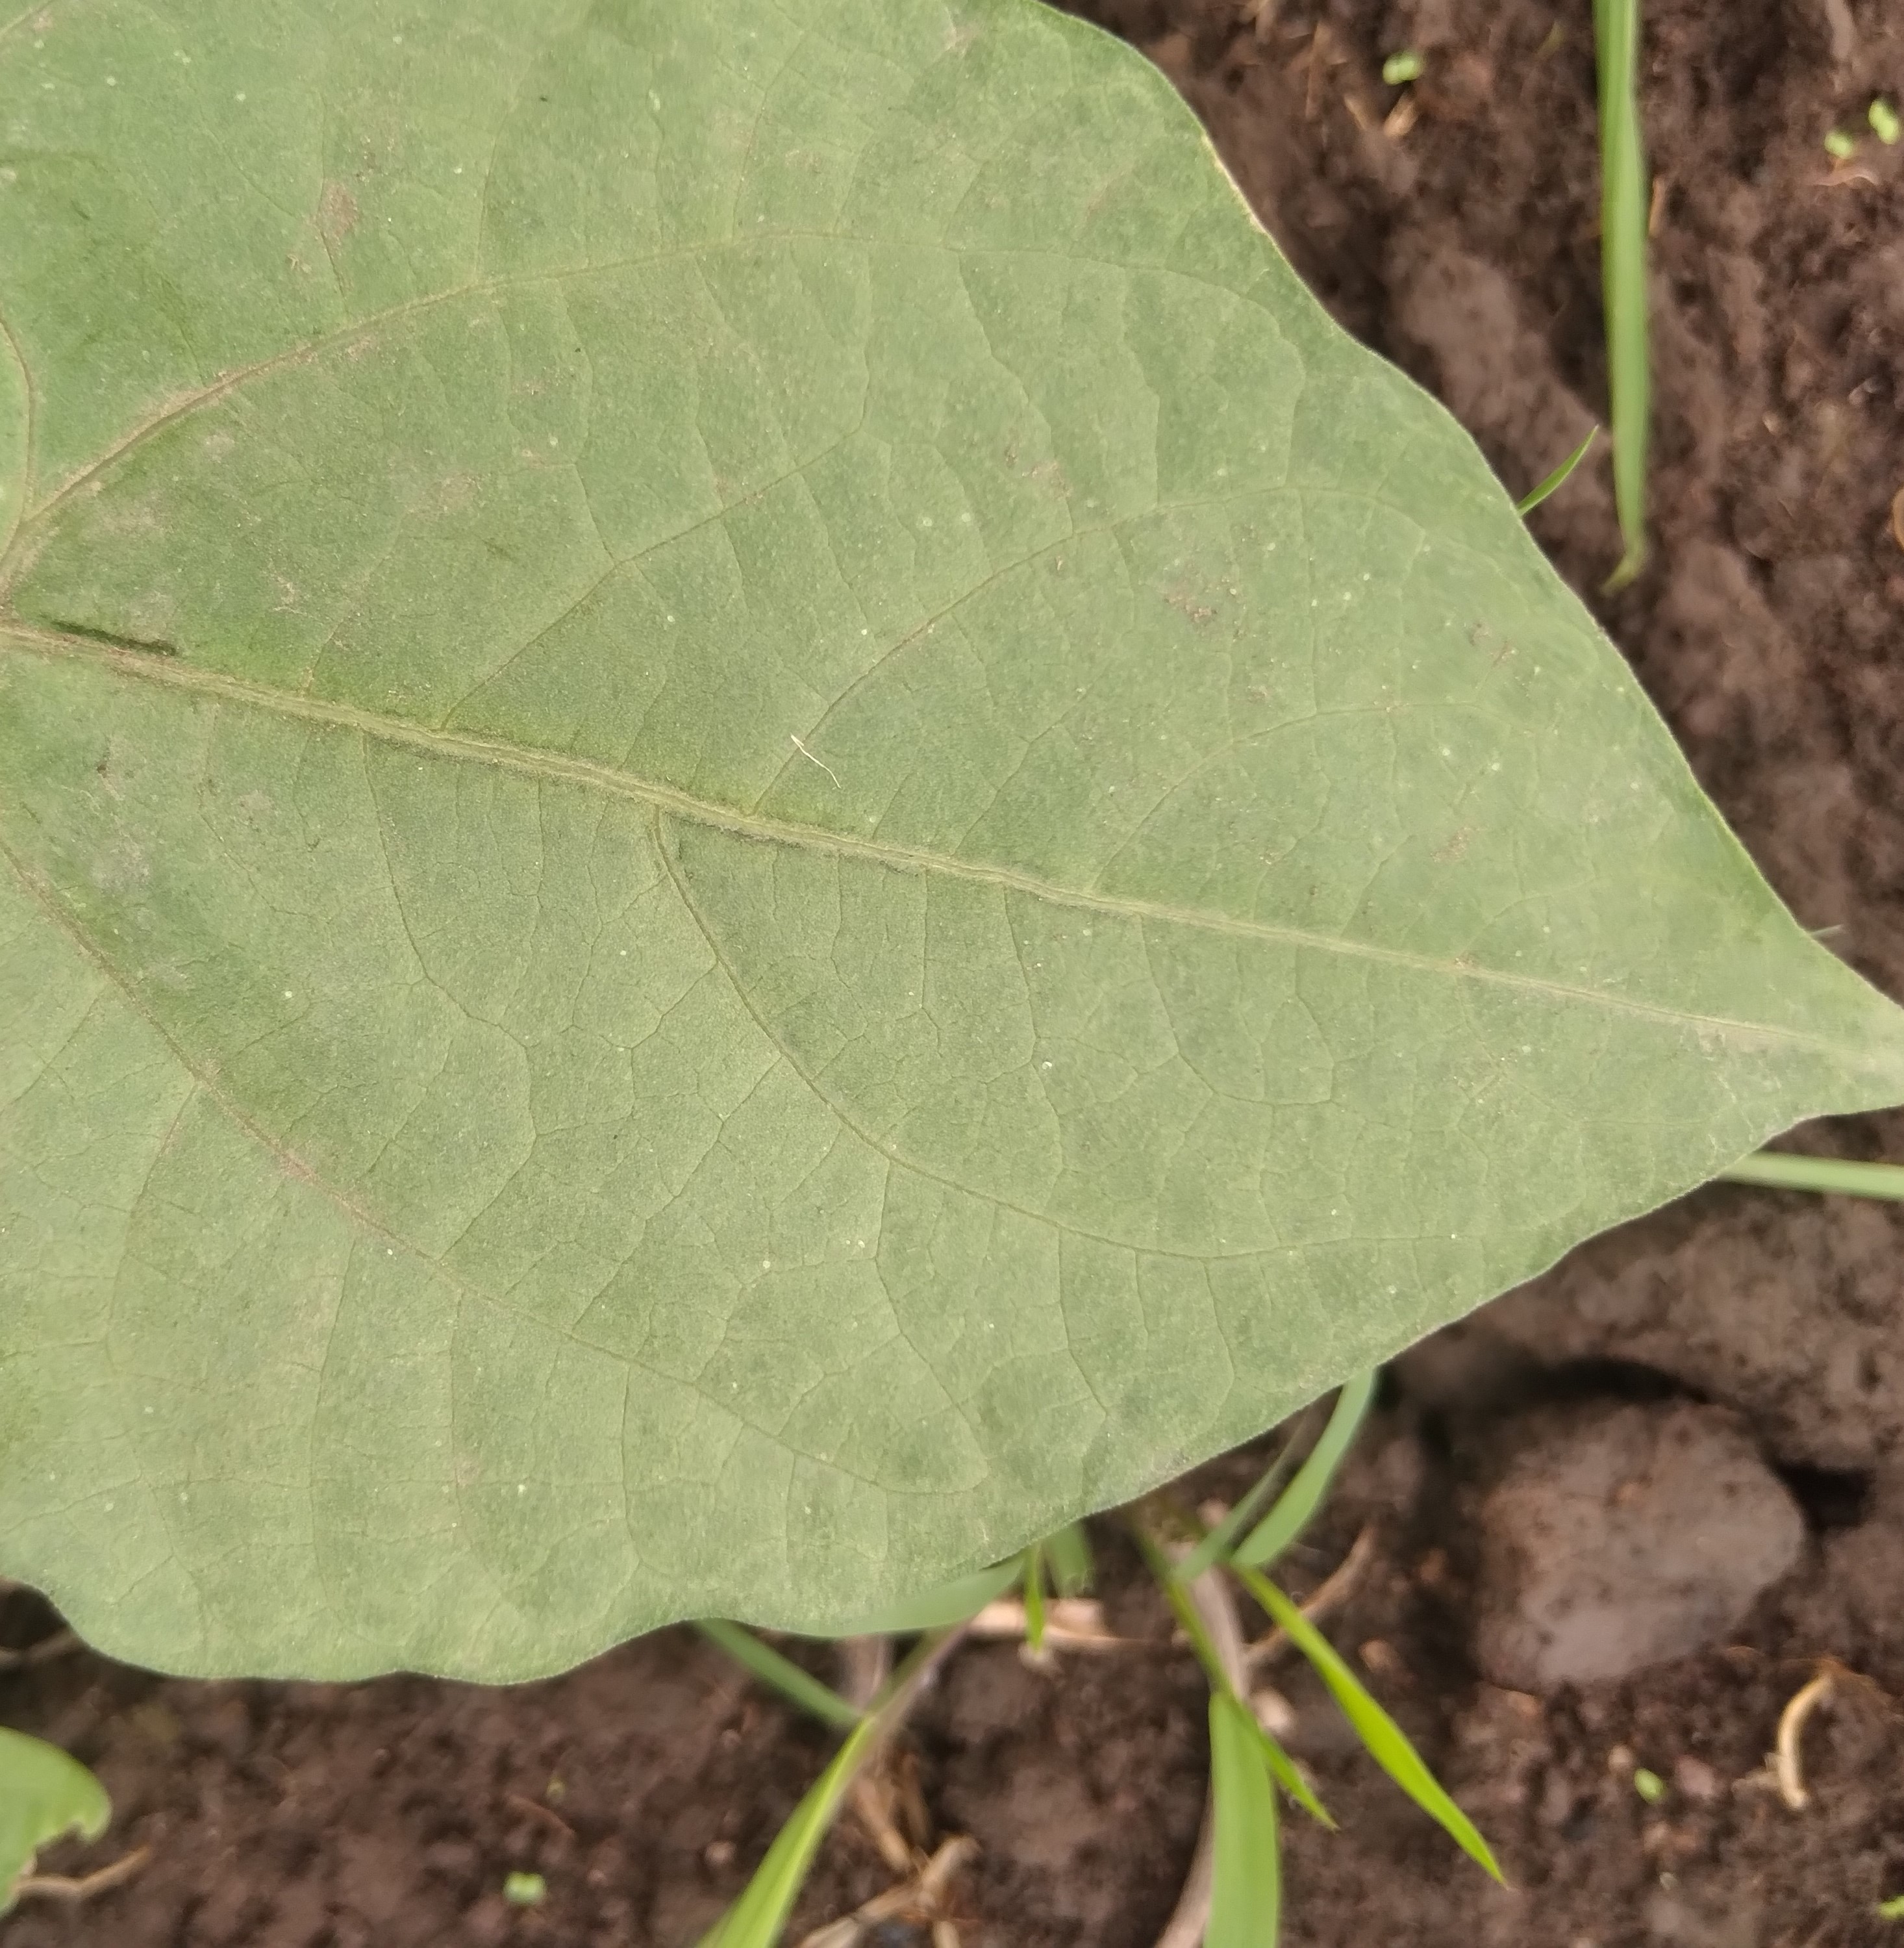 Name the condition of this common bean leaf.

healthy
